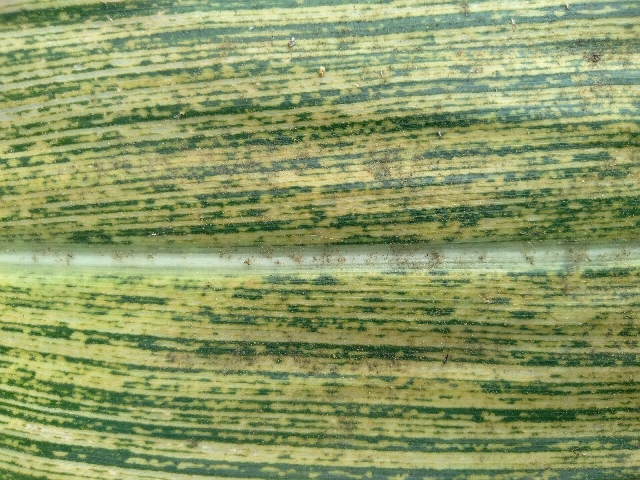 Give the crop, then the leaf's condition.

maize, maize streak virus
